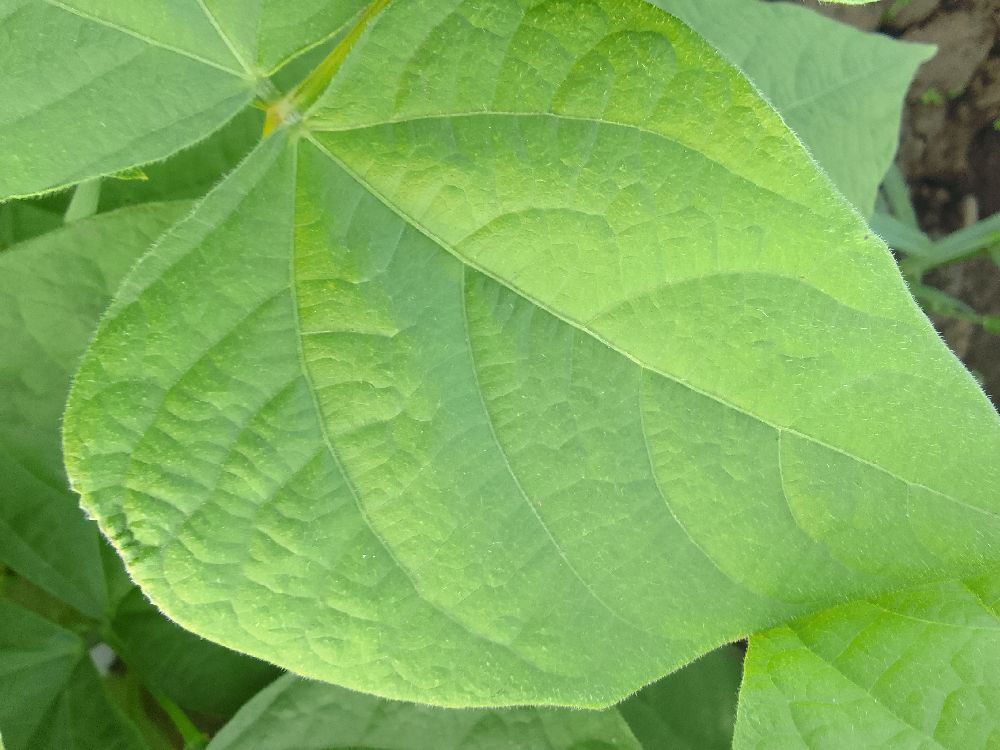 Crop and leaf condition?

common bean, healthy
